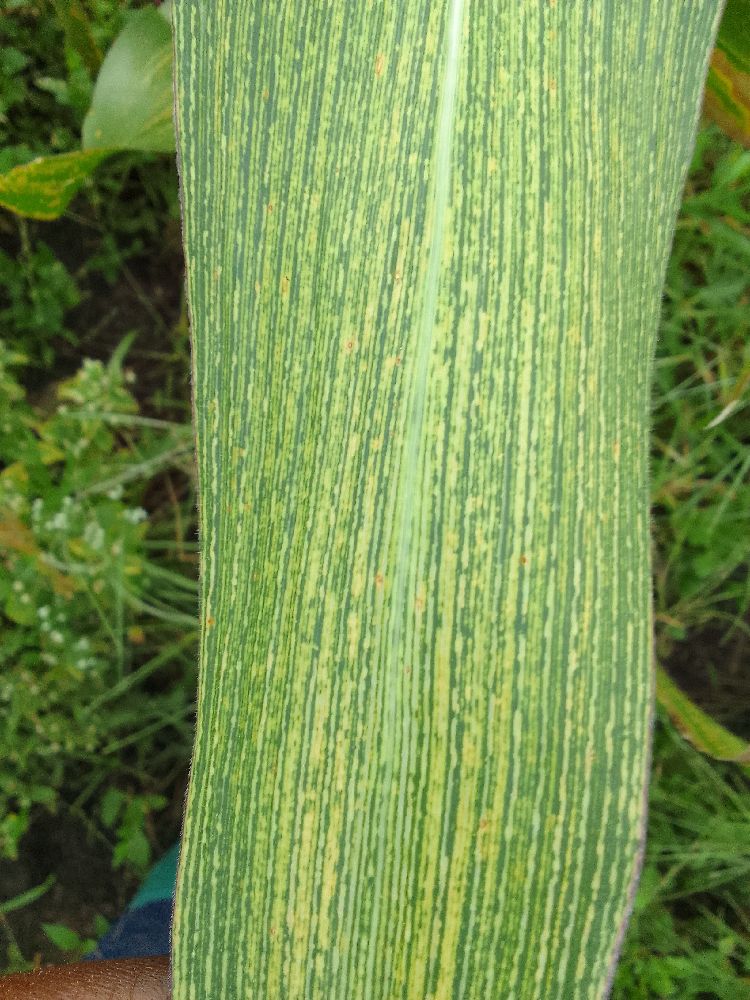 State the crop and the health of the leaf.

maize, maize streak virus
